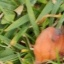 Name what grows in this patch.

grass
